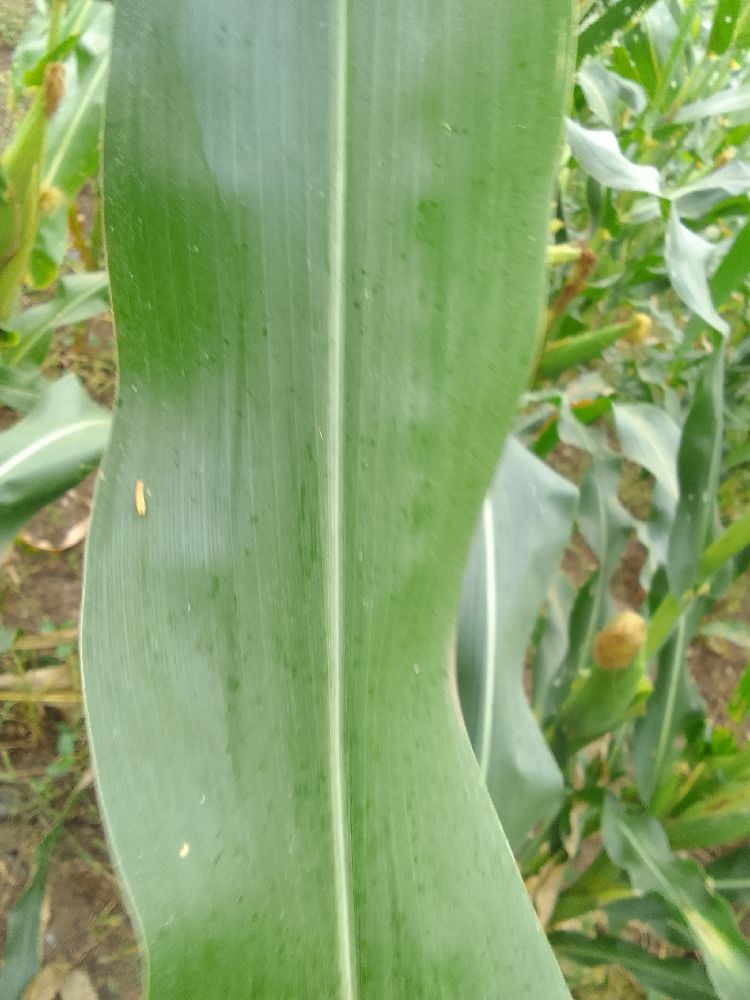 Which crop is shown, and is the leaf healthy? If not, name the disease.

maize, healthy
